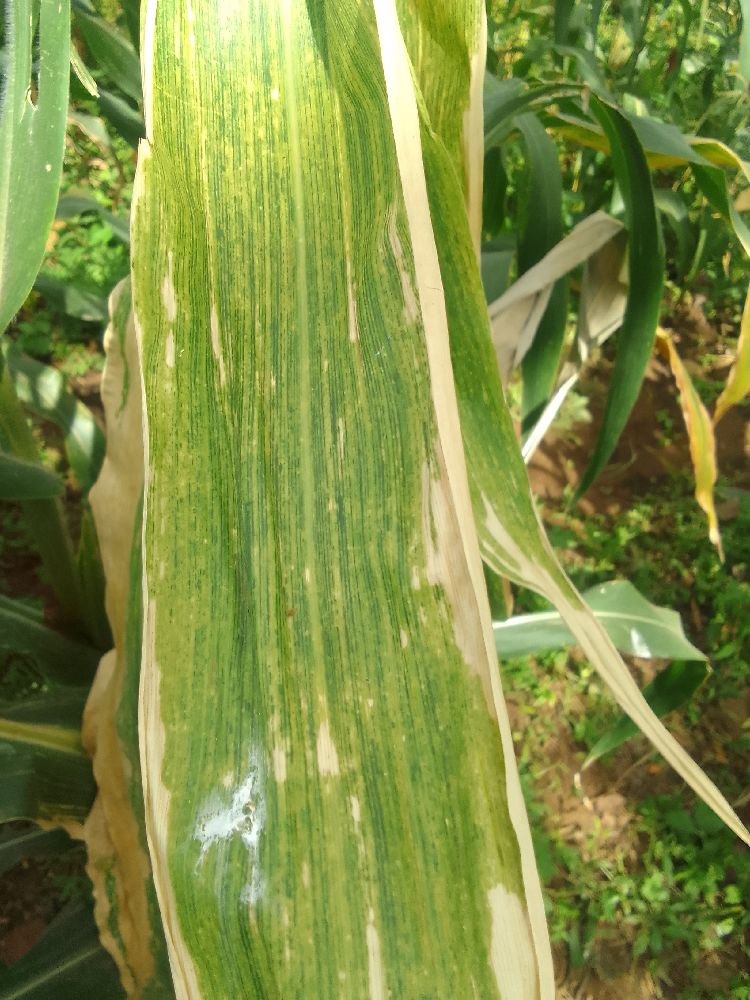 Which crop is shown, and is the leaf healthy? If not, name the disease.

maize, maize lethal necrosis
